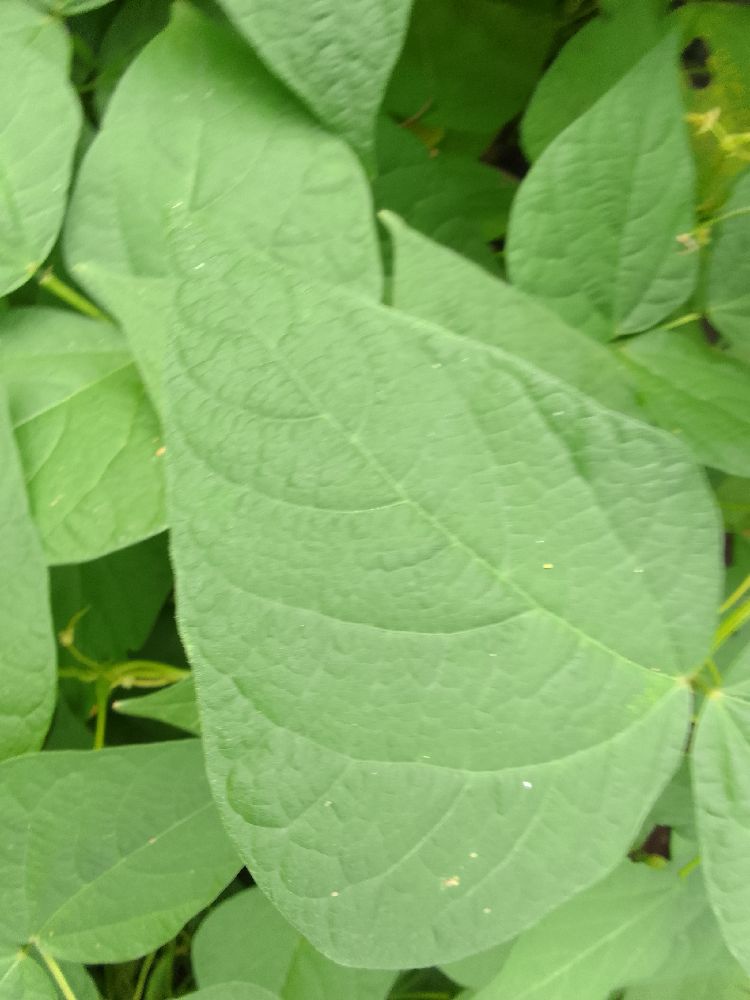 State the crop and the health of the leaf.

common bean, healthy
